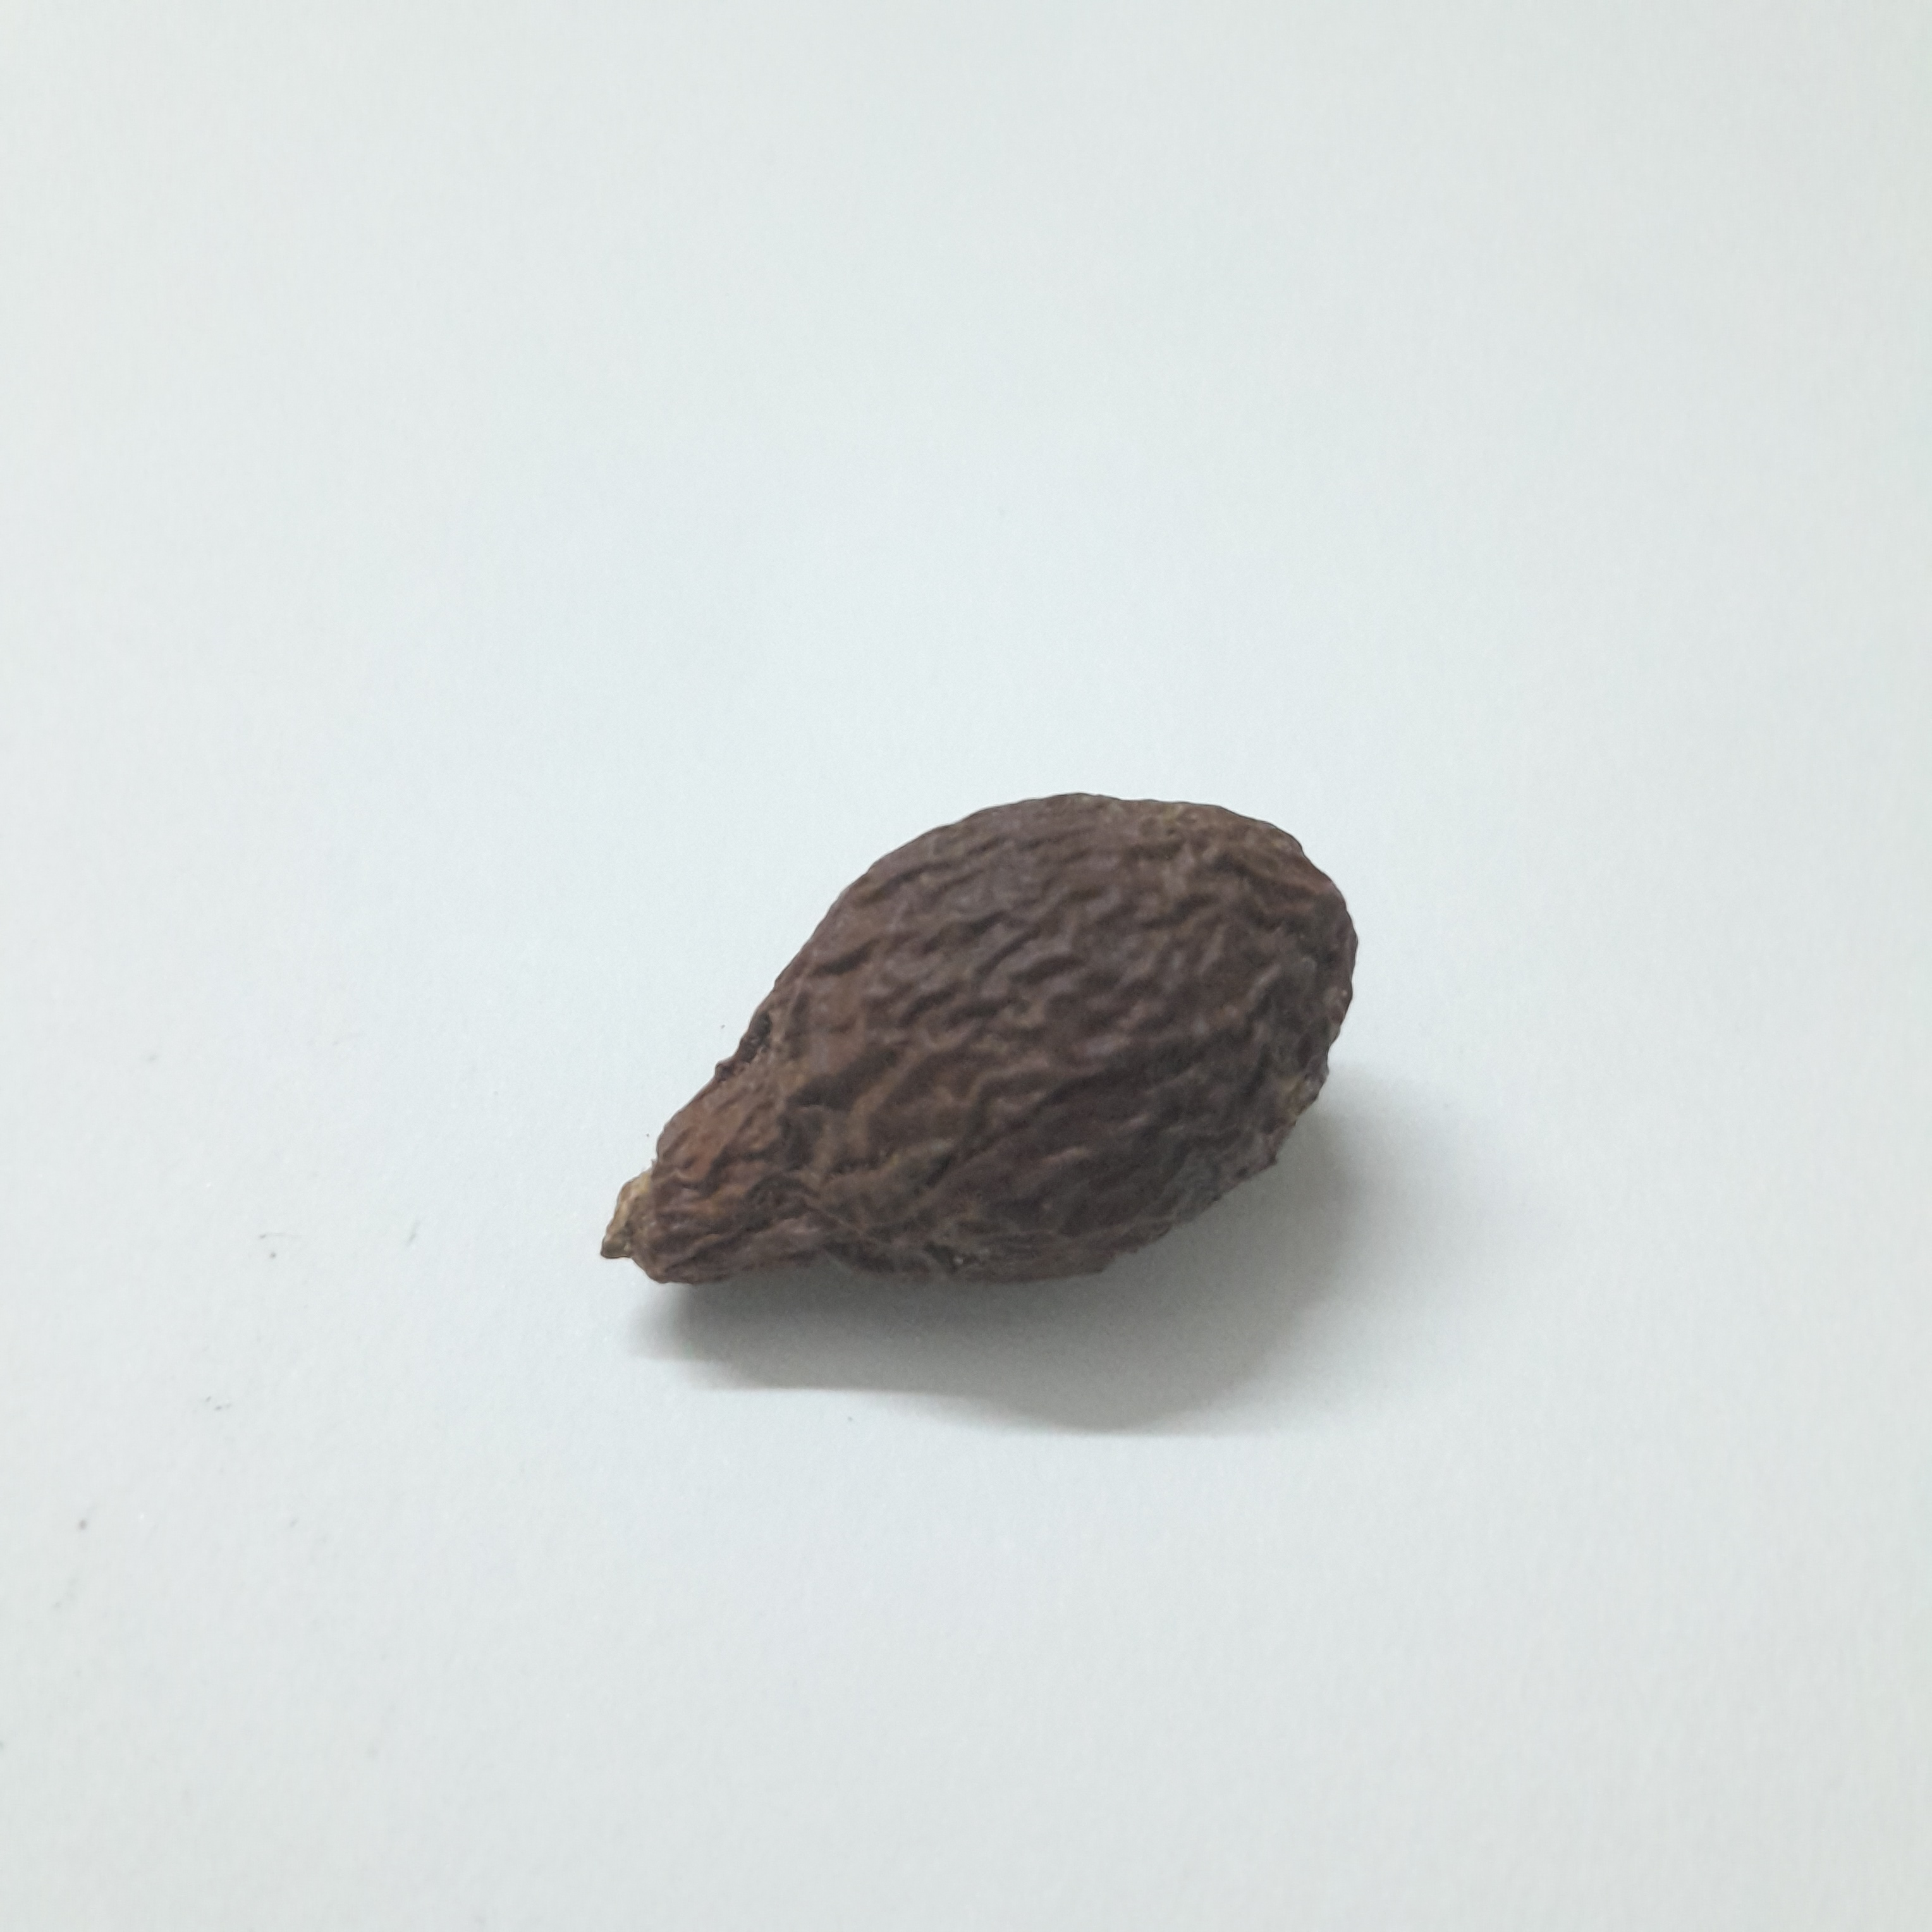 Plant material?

niranjanphal
